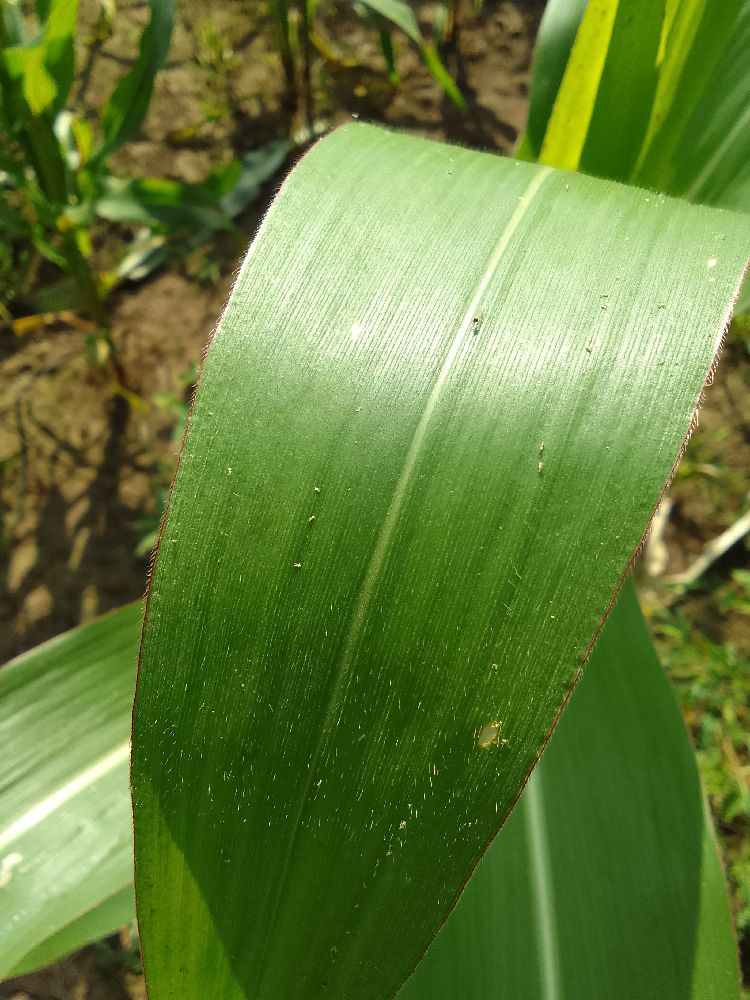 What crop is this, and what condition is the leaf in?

maize, healthy
